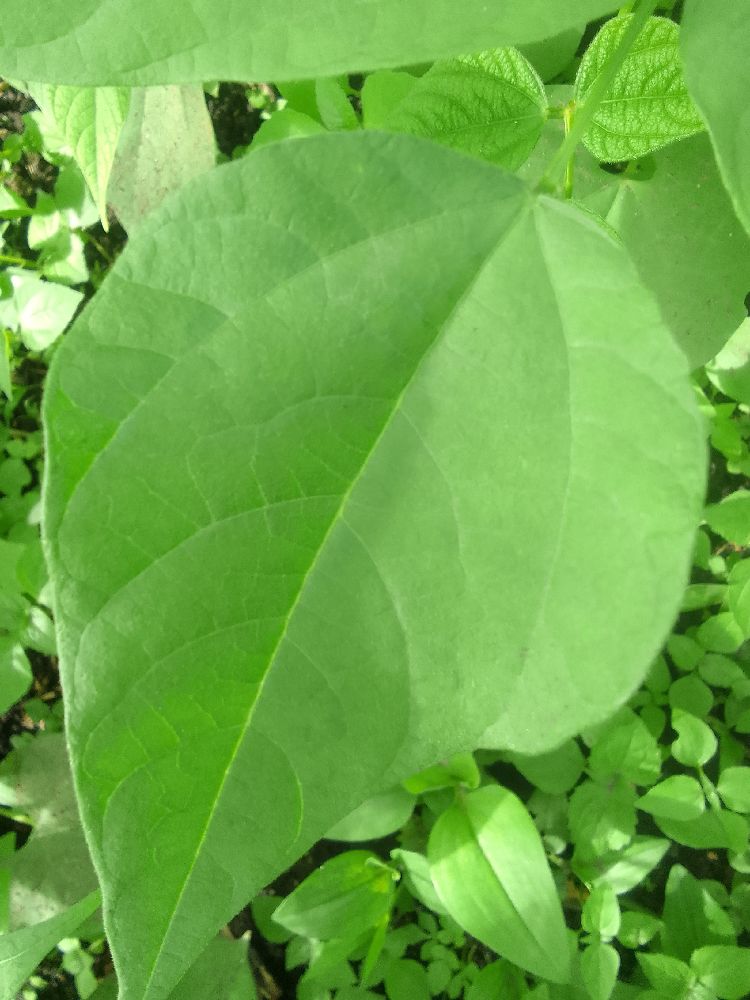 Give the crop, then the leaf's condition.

common bean, healthy
